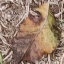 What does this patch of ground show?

grass
